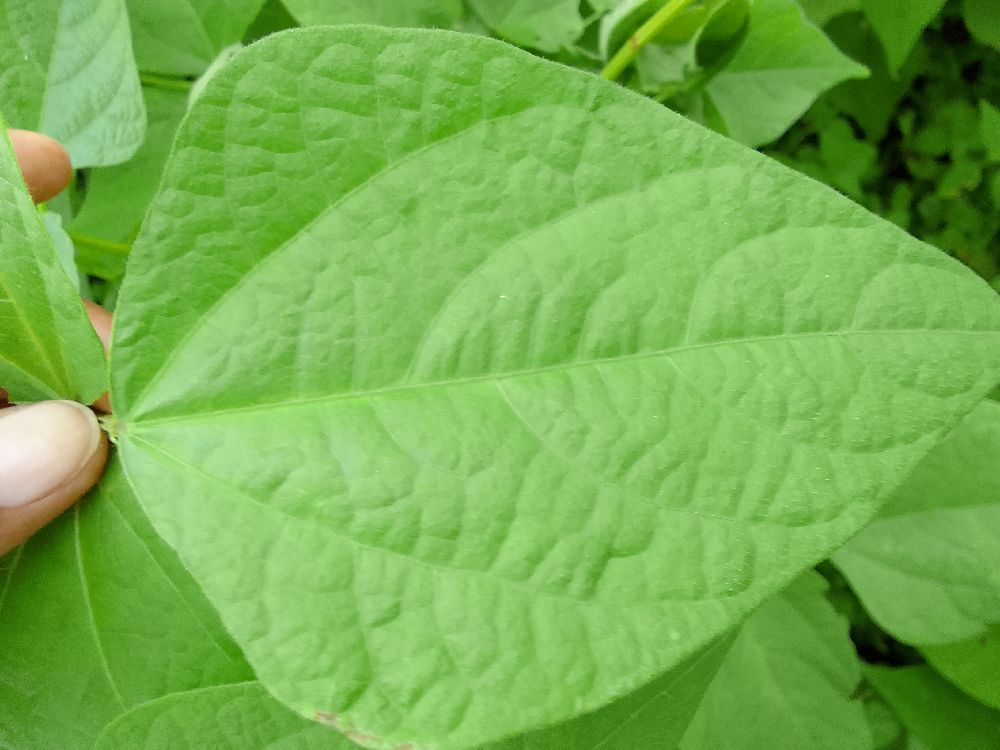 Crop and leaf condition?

common bean, healthy
